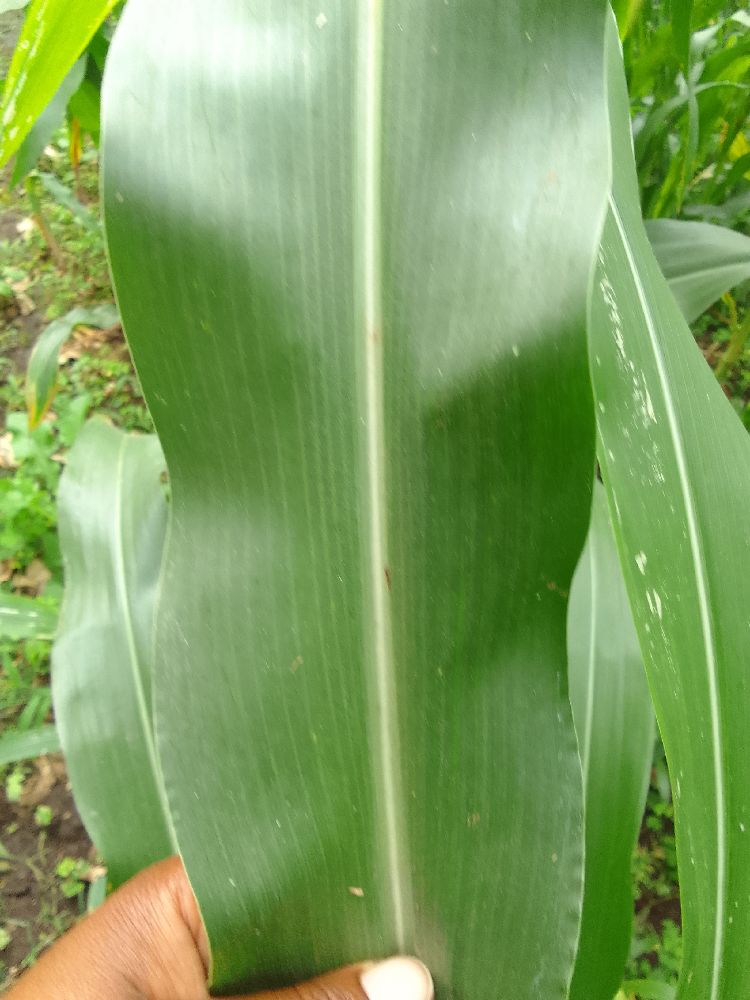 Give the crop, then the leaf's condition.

maize, healthy
